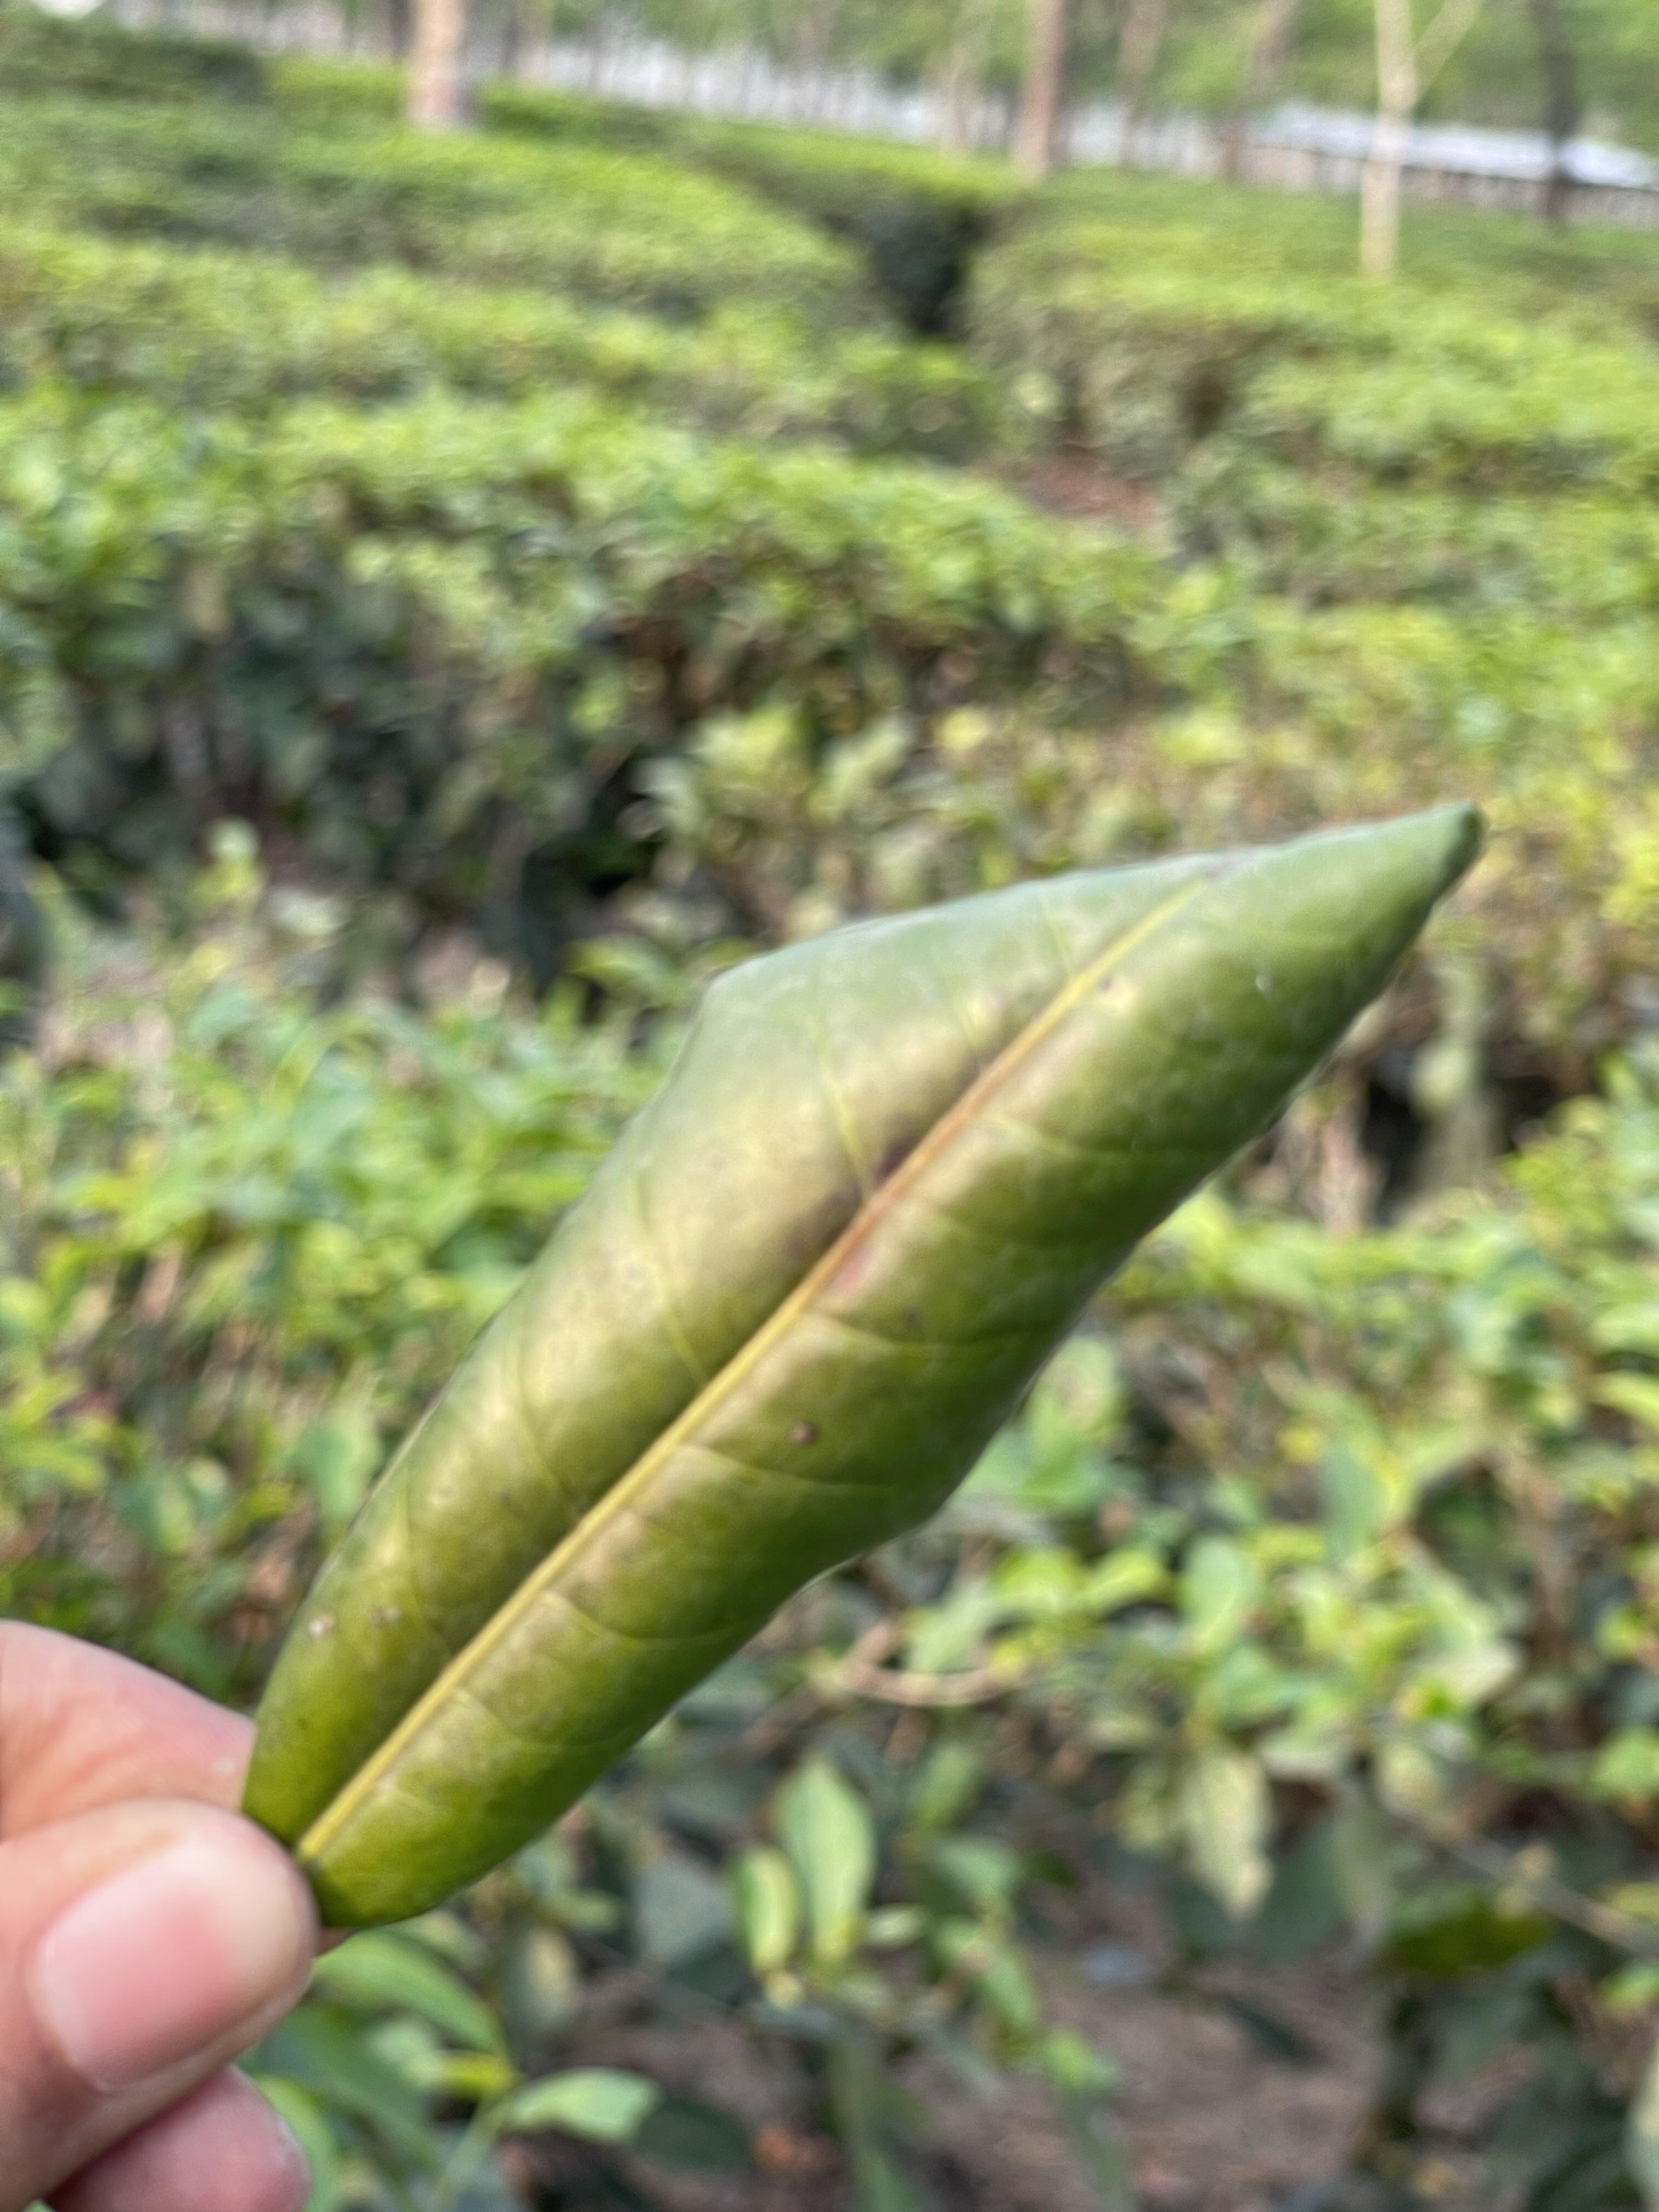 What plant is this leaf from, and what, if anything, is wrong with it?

tea, helopeltis
